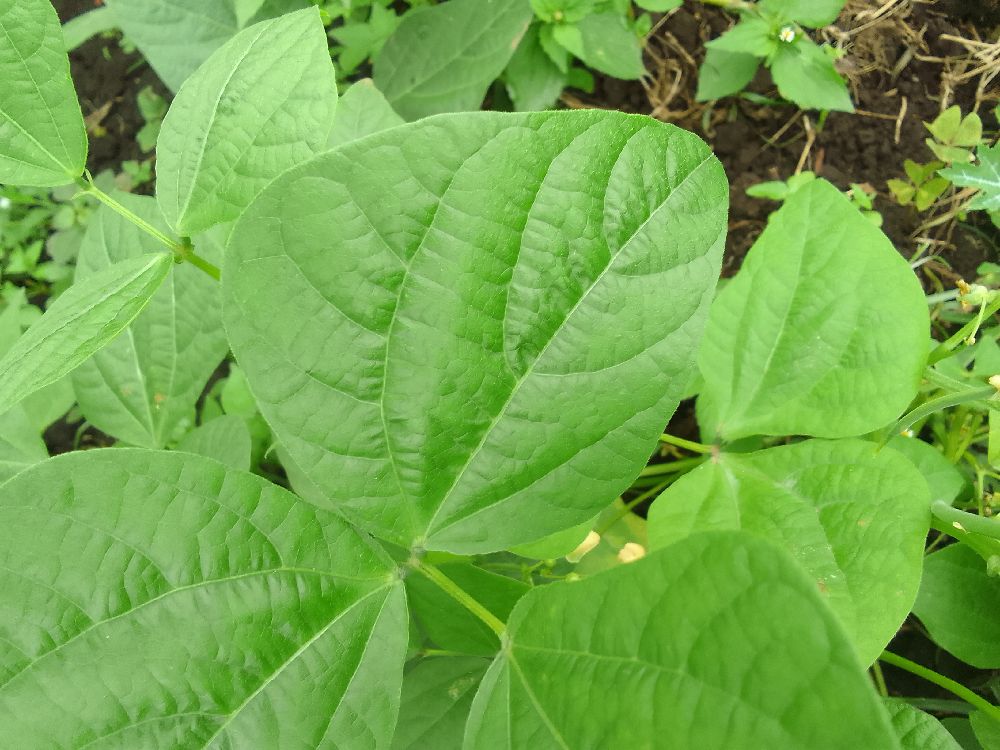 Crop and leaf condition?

common bean, healthy
